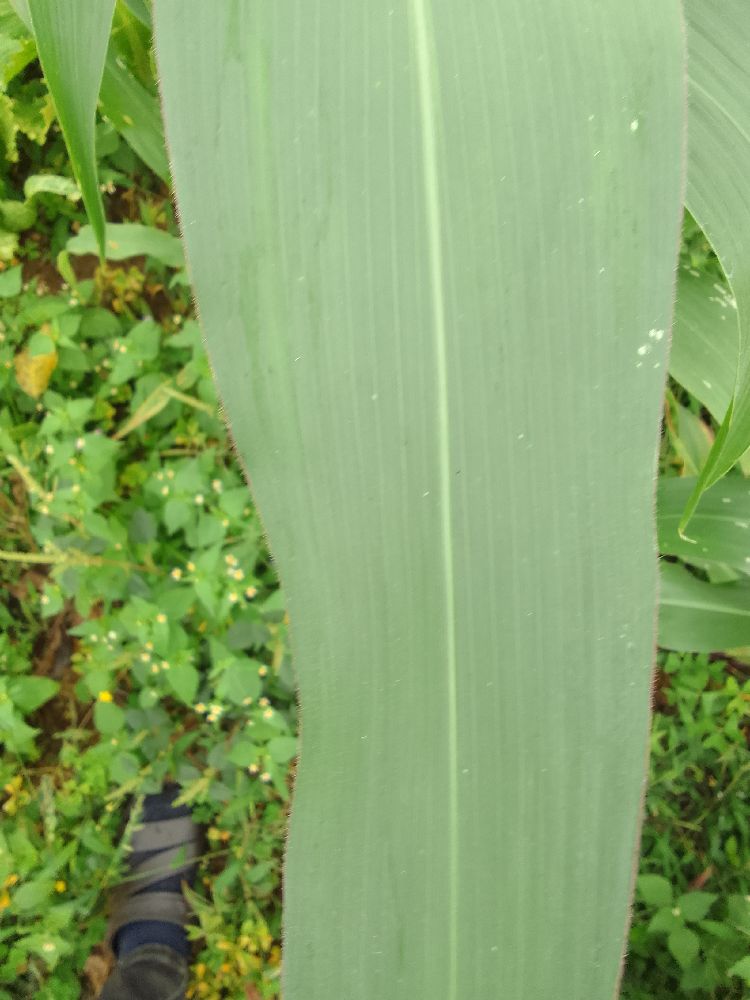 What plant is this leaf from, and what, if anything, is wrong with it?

maize, healthy
